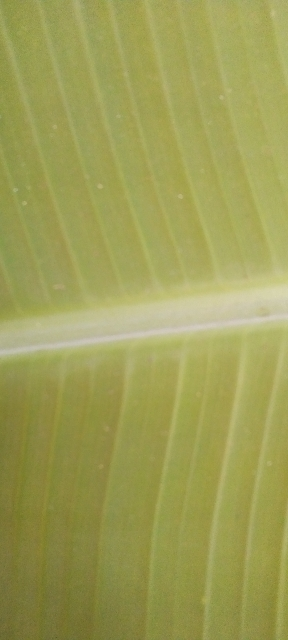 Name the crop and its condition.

banana, healthy
